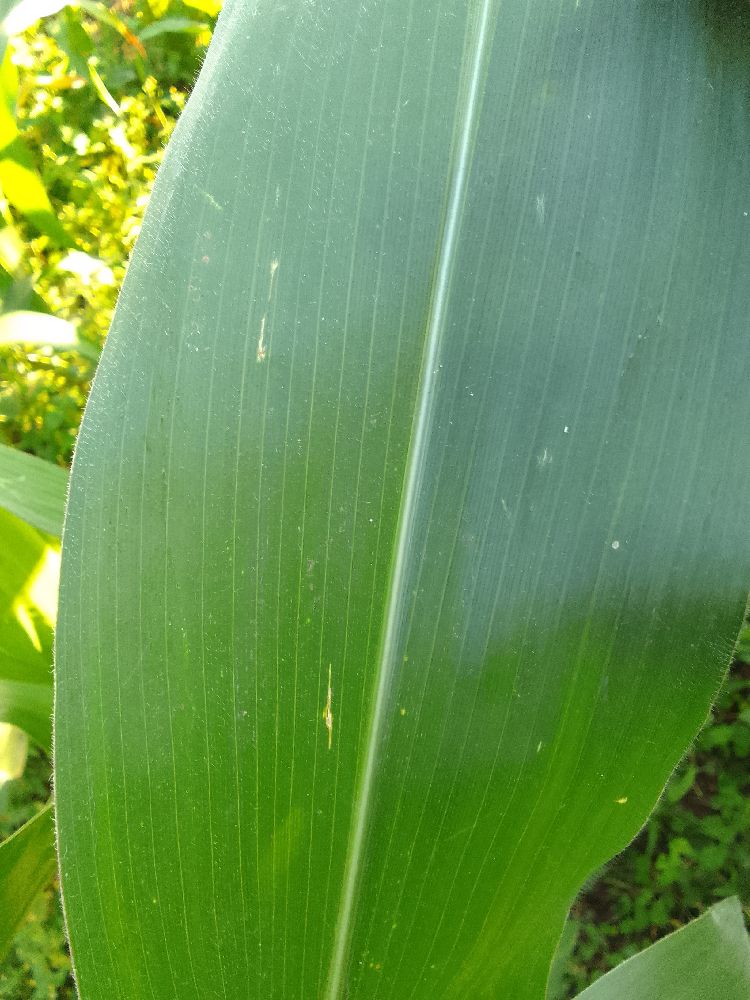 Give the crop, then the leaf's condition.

maize, healthy
